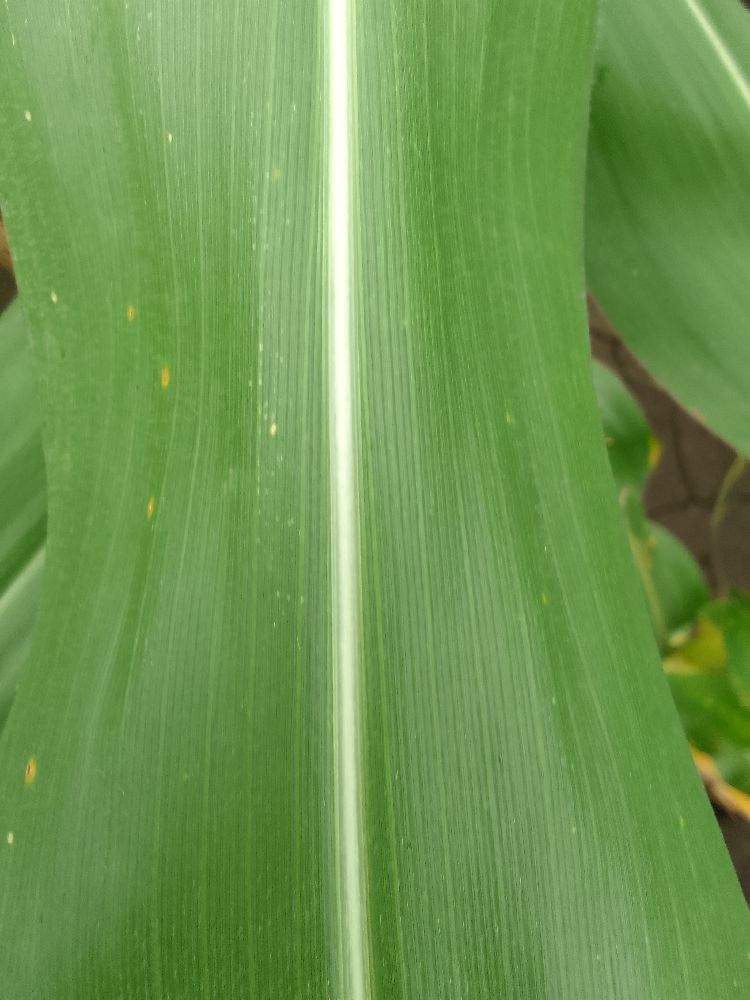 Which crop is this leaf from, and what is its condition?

maize, healthy
